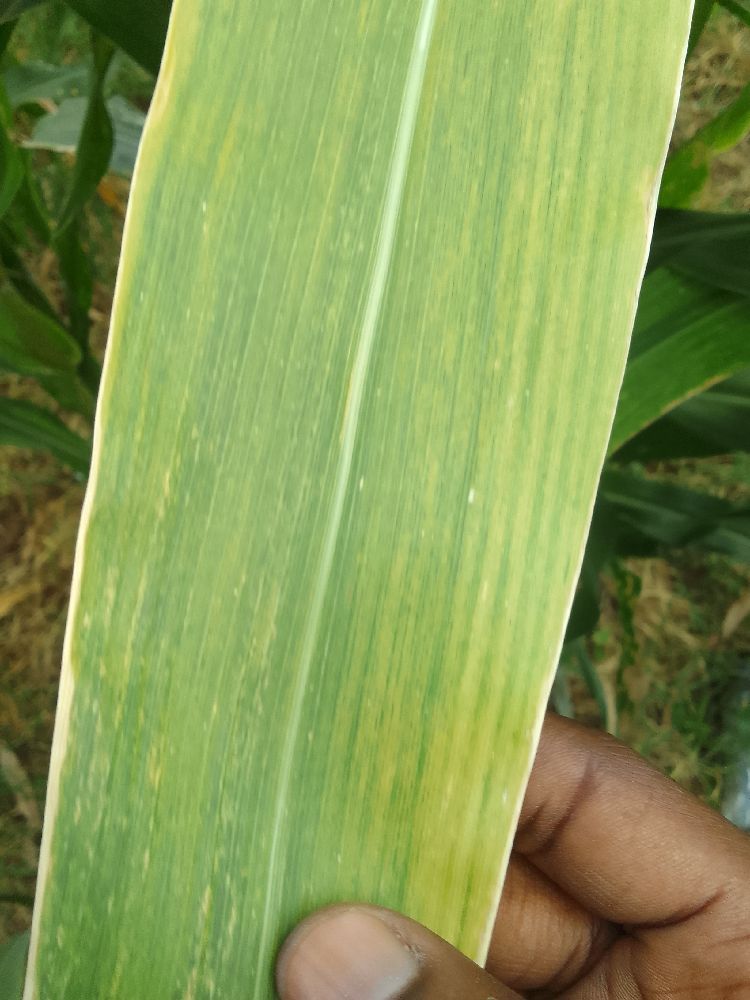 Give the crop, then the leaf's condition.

maize, maize lethal necrosis
